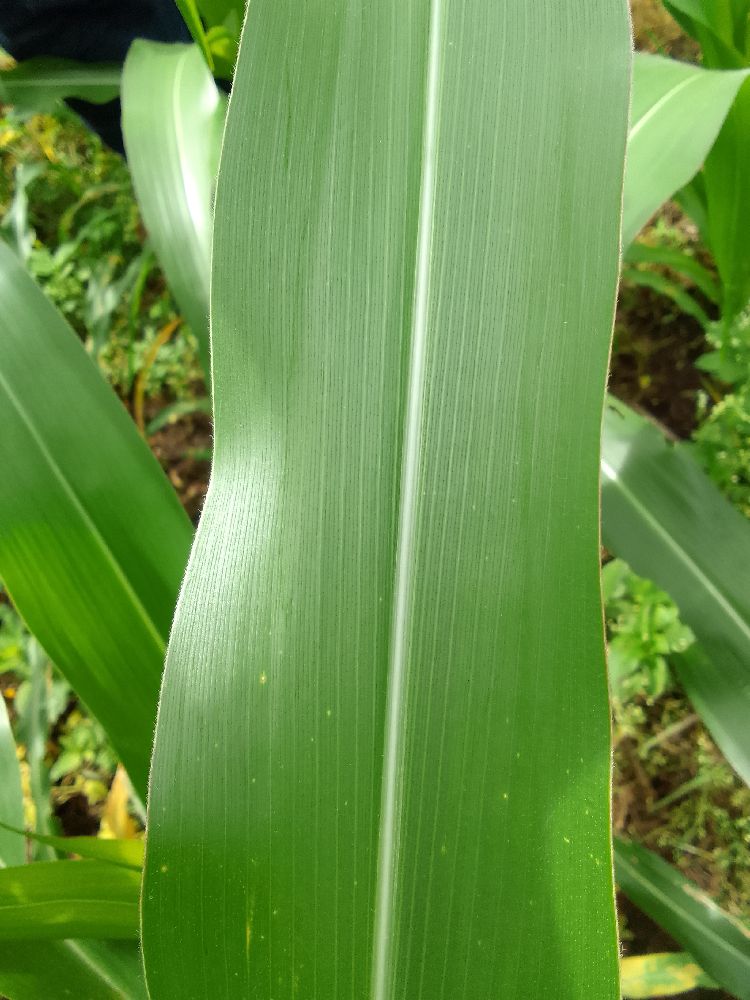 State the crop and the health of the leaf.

maize, healthy
